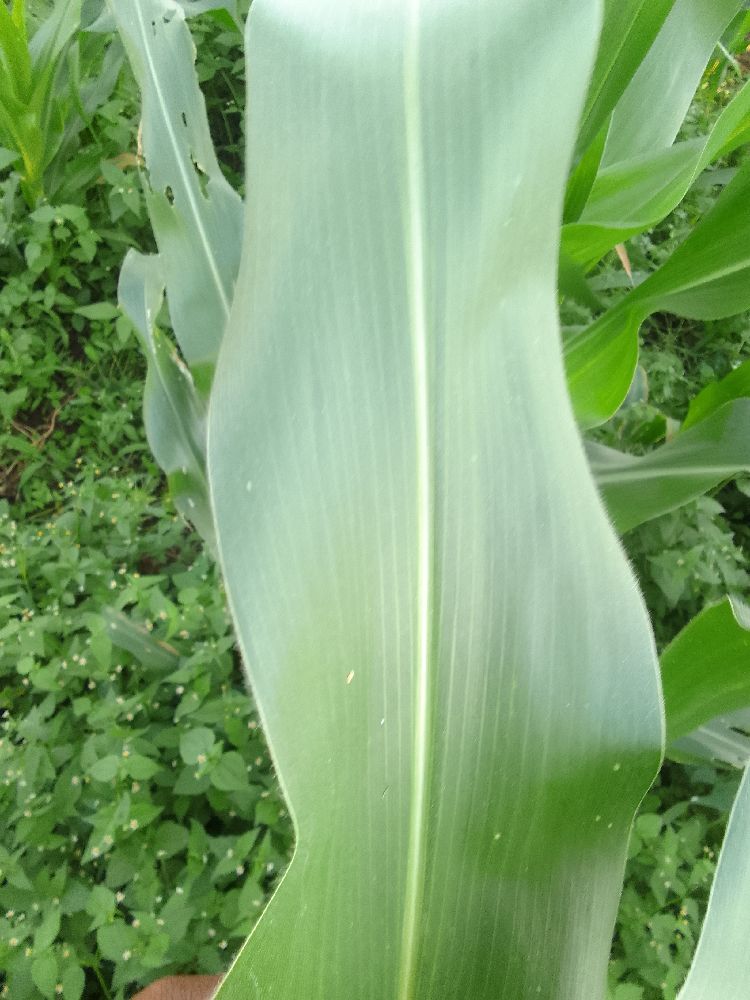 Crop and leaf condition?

maize, healthy
